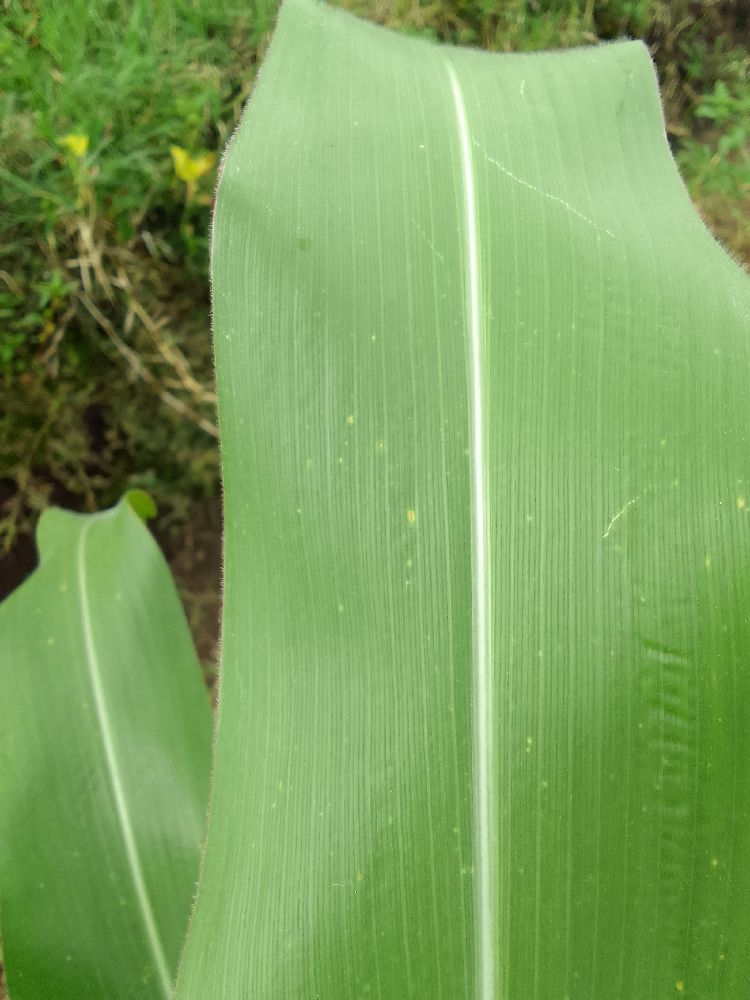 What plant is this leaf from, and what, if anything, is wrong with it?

maize, healthy
